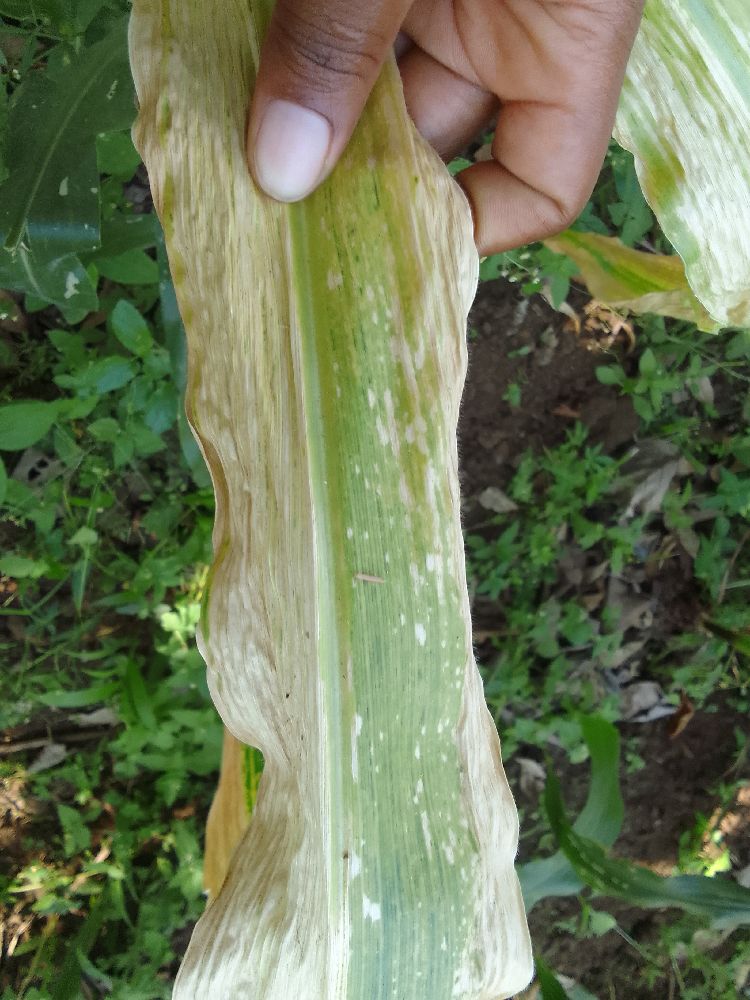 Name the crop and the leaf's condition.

maize, maize lethal necrosis
